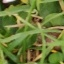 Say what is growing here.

grass
